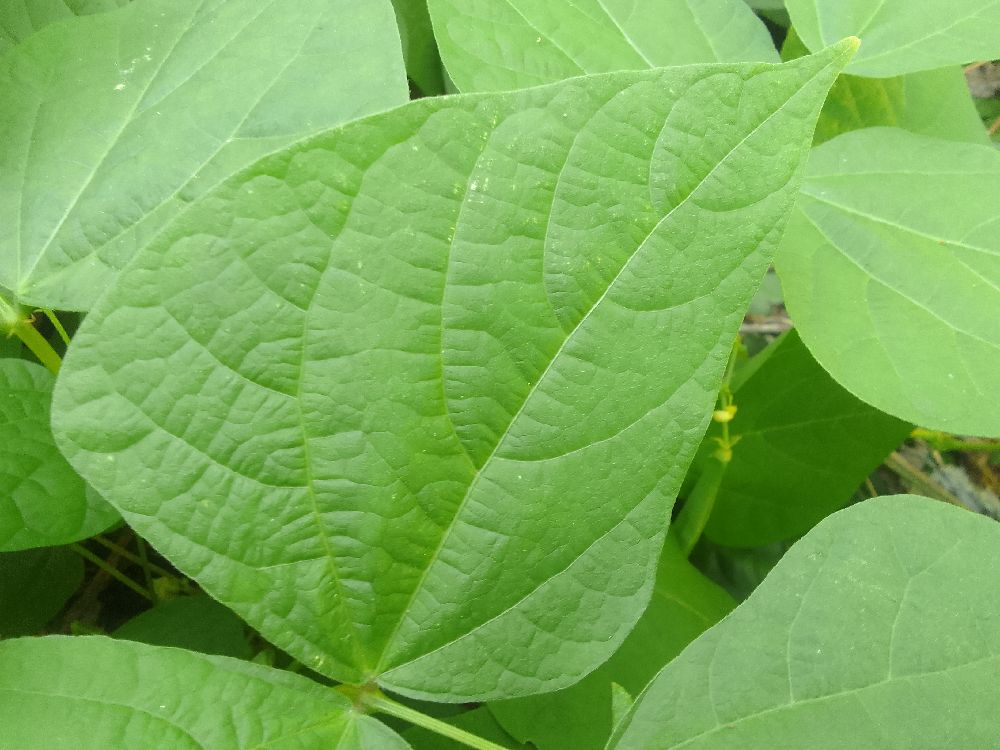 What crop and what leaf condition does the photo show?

common bean, healthy
